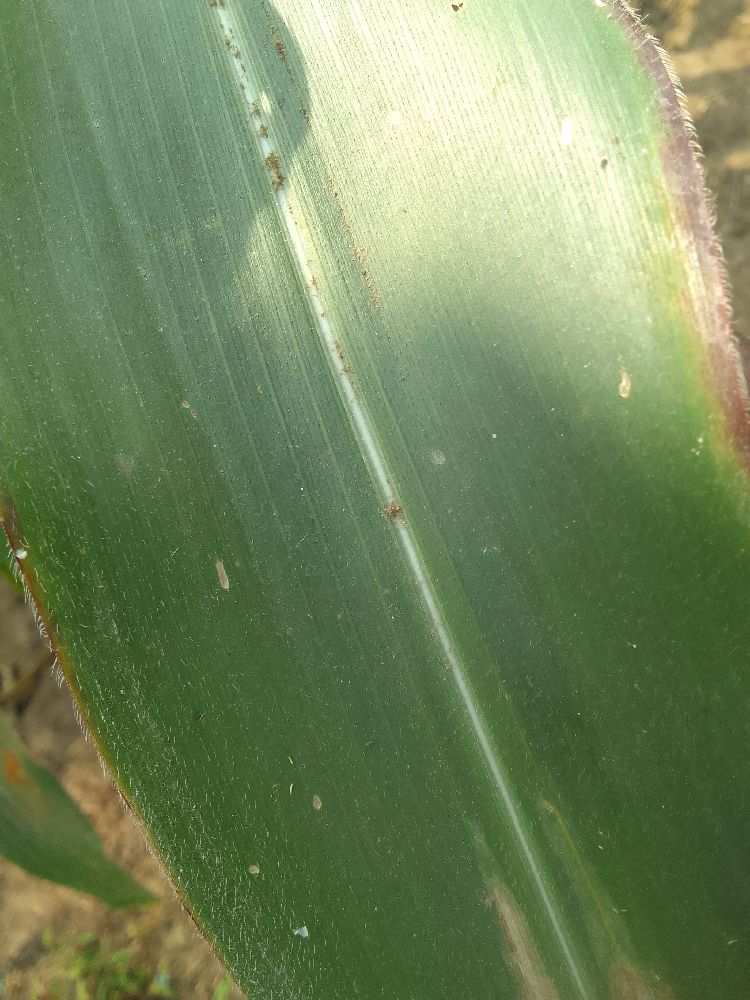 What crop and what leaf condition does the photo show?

maize, healthy
